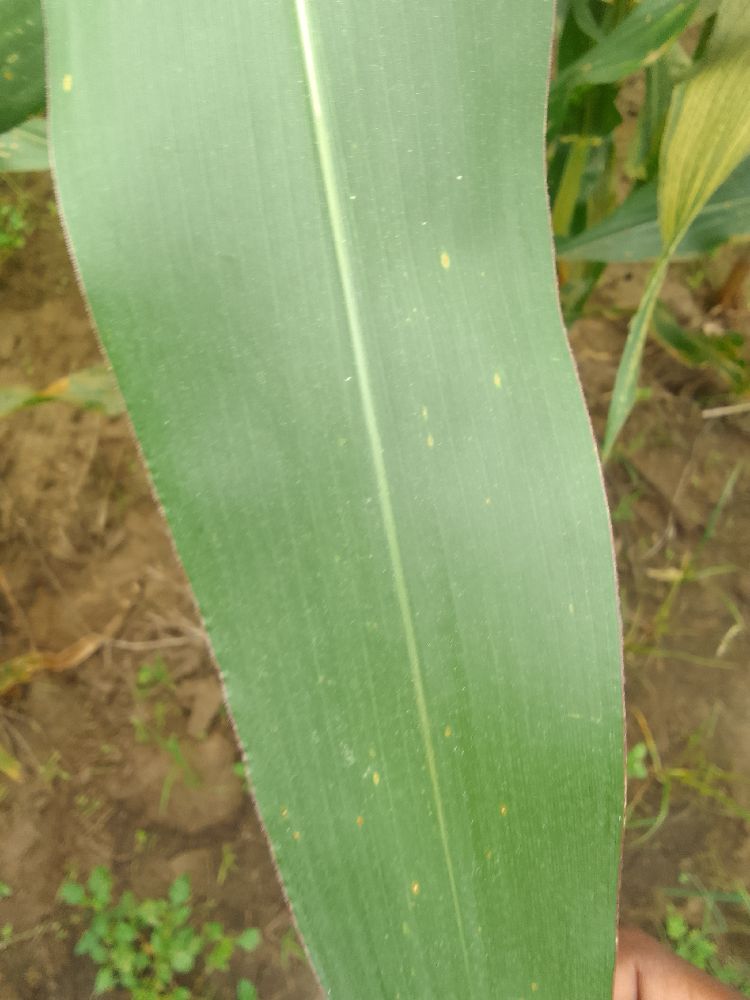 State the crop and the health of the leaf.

maize, healthy
